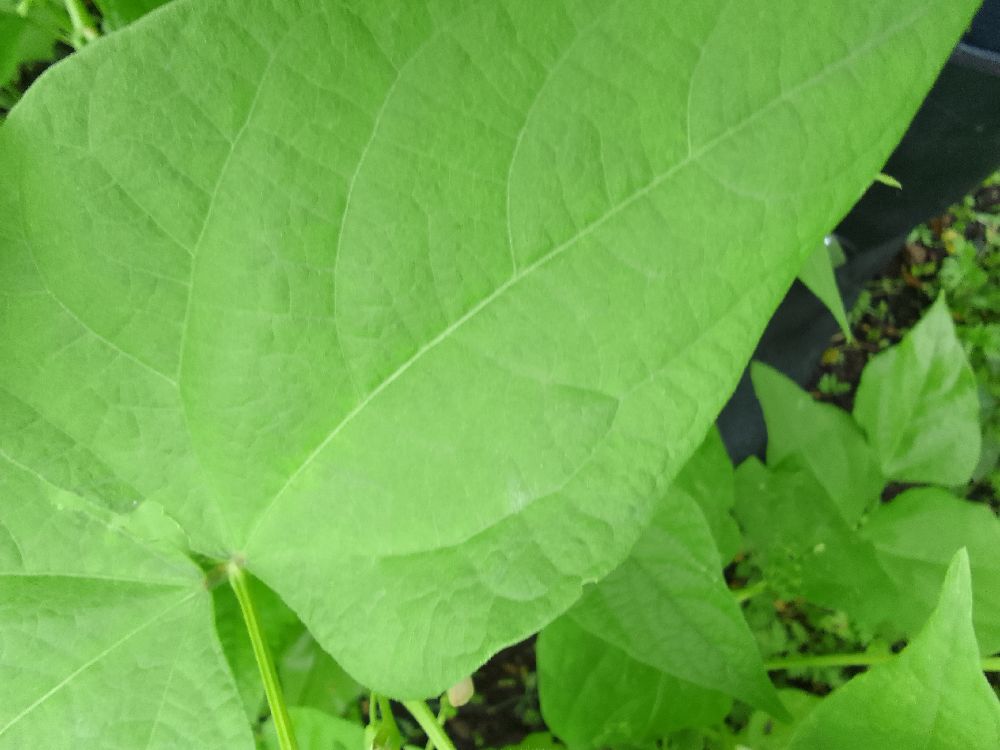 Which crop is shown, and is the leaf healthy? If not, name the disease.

common bean, healthy
